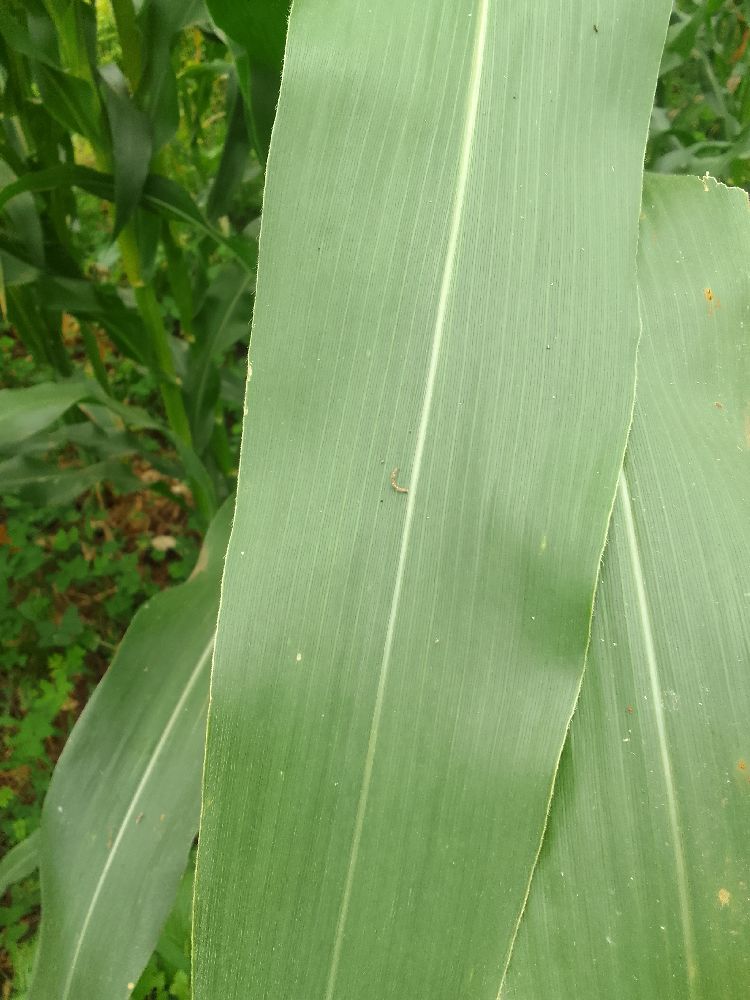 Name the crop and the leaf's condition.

maize, healthy
